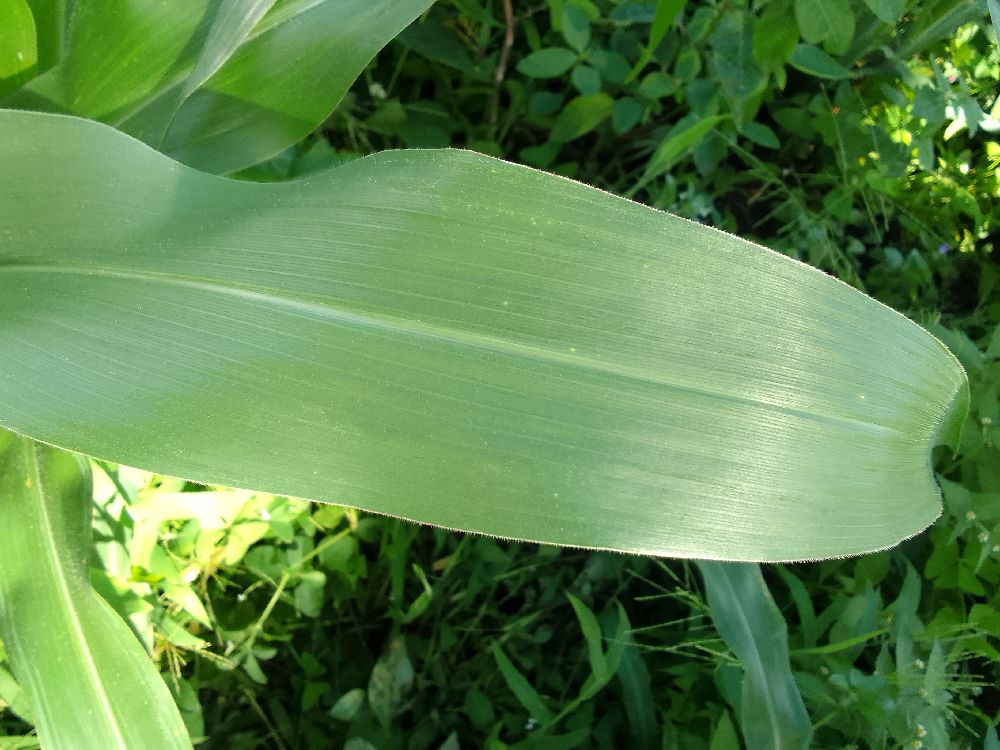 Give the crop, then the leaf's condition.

maize, healthy
